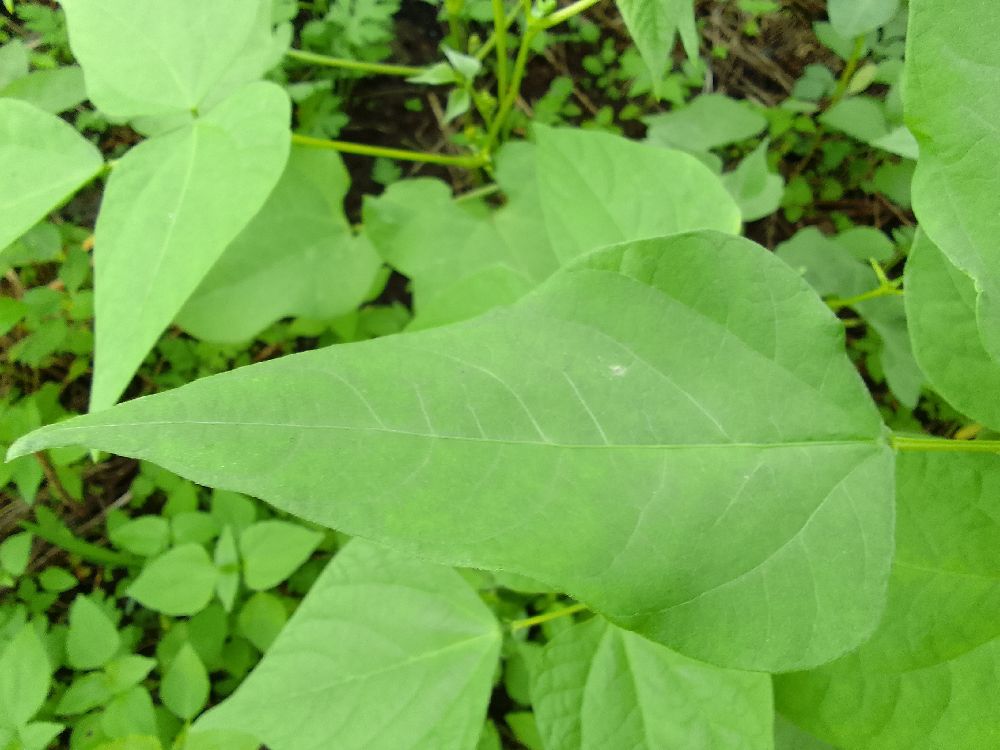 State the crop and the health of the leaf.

common bean, healthy
